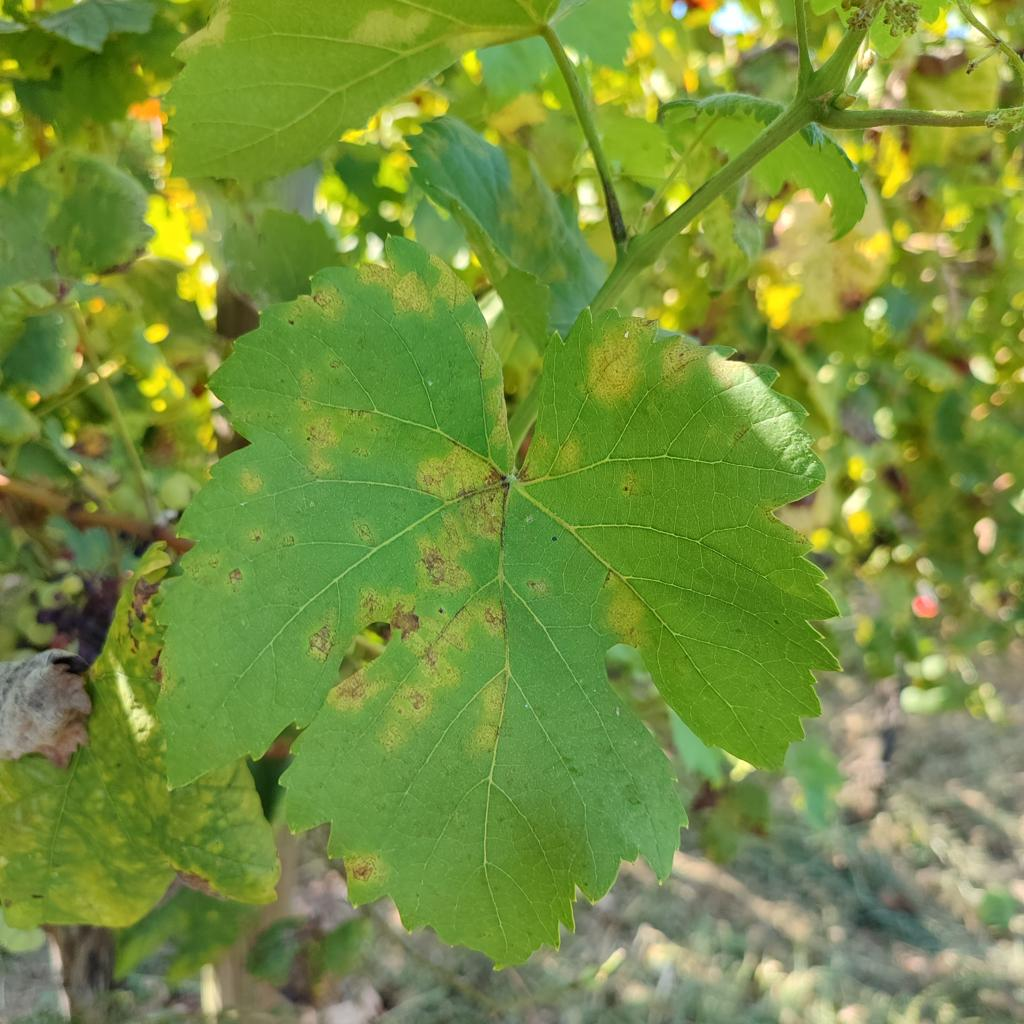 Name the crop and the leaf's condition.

grapevine, downy mildew
